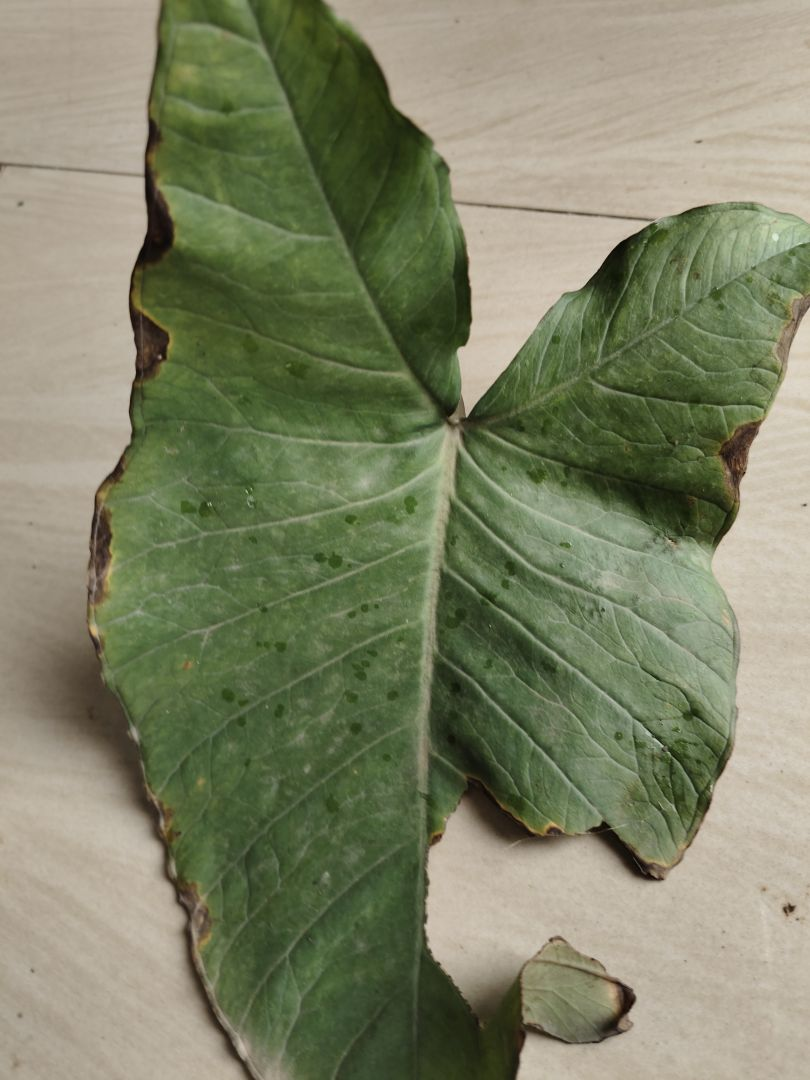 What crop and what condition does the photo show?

taro, leaf blight
